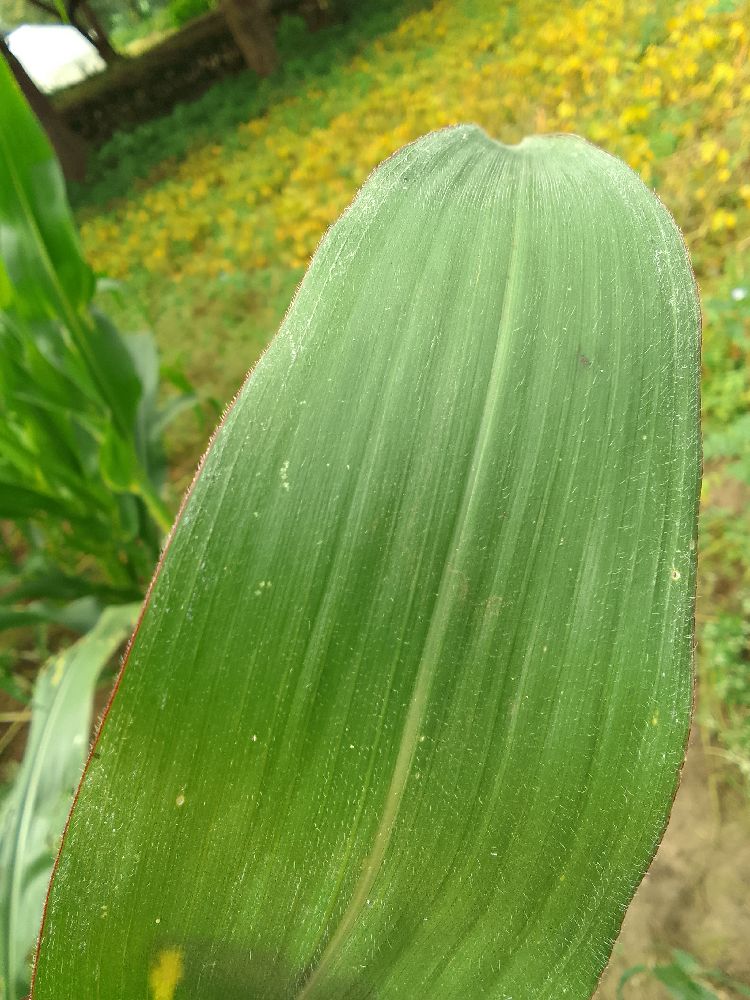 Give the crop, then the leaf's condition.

maize, healthy
